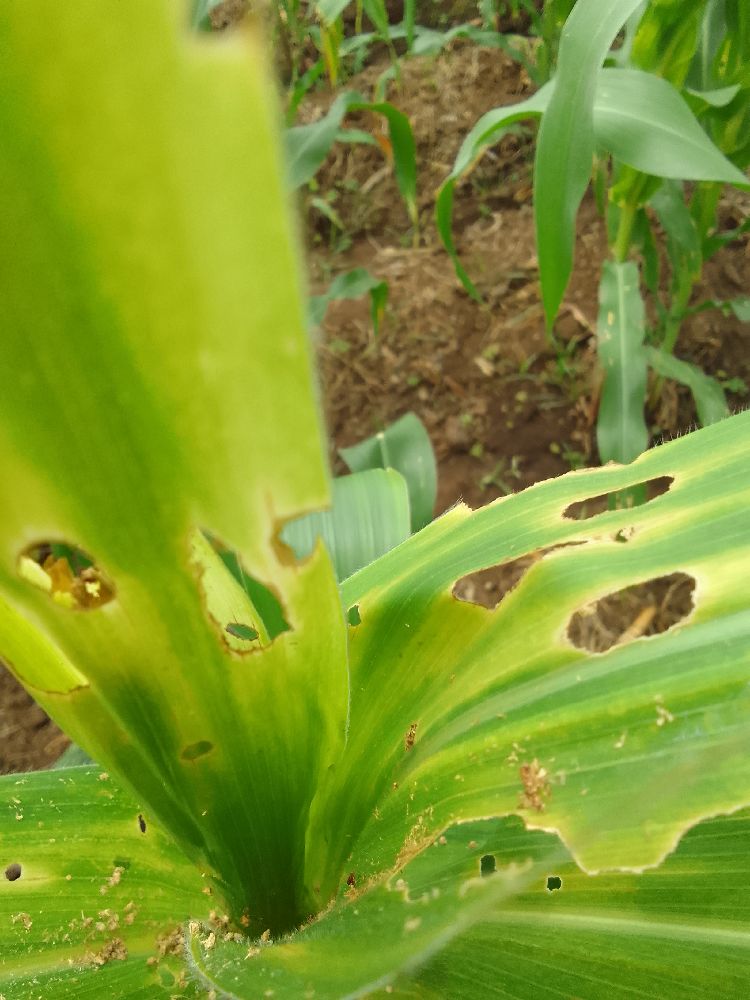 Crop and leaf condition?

maize, maize lethal necrosis
